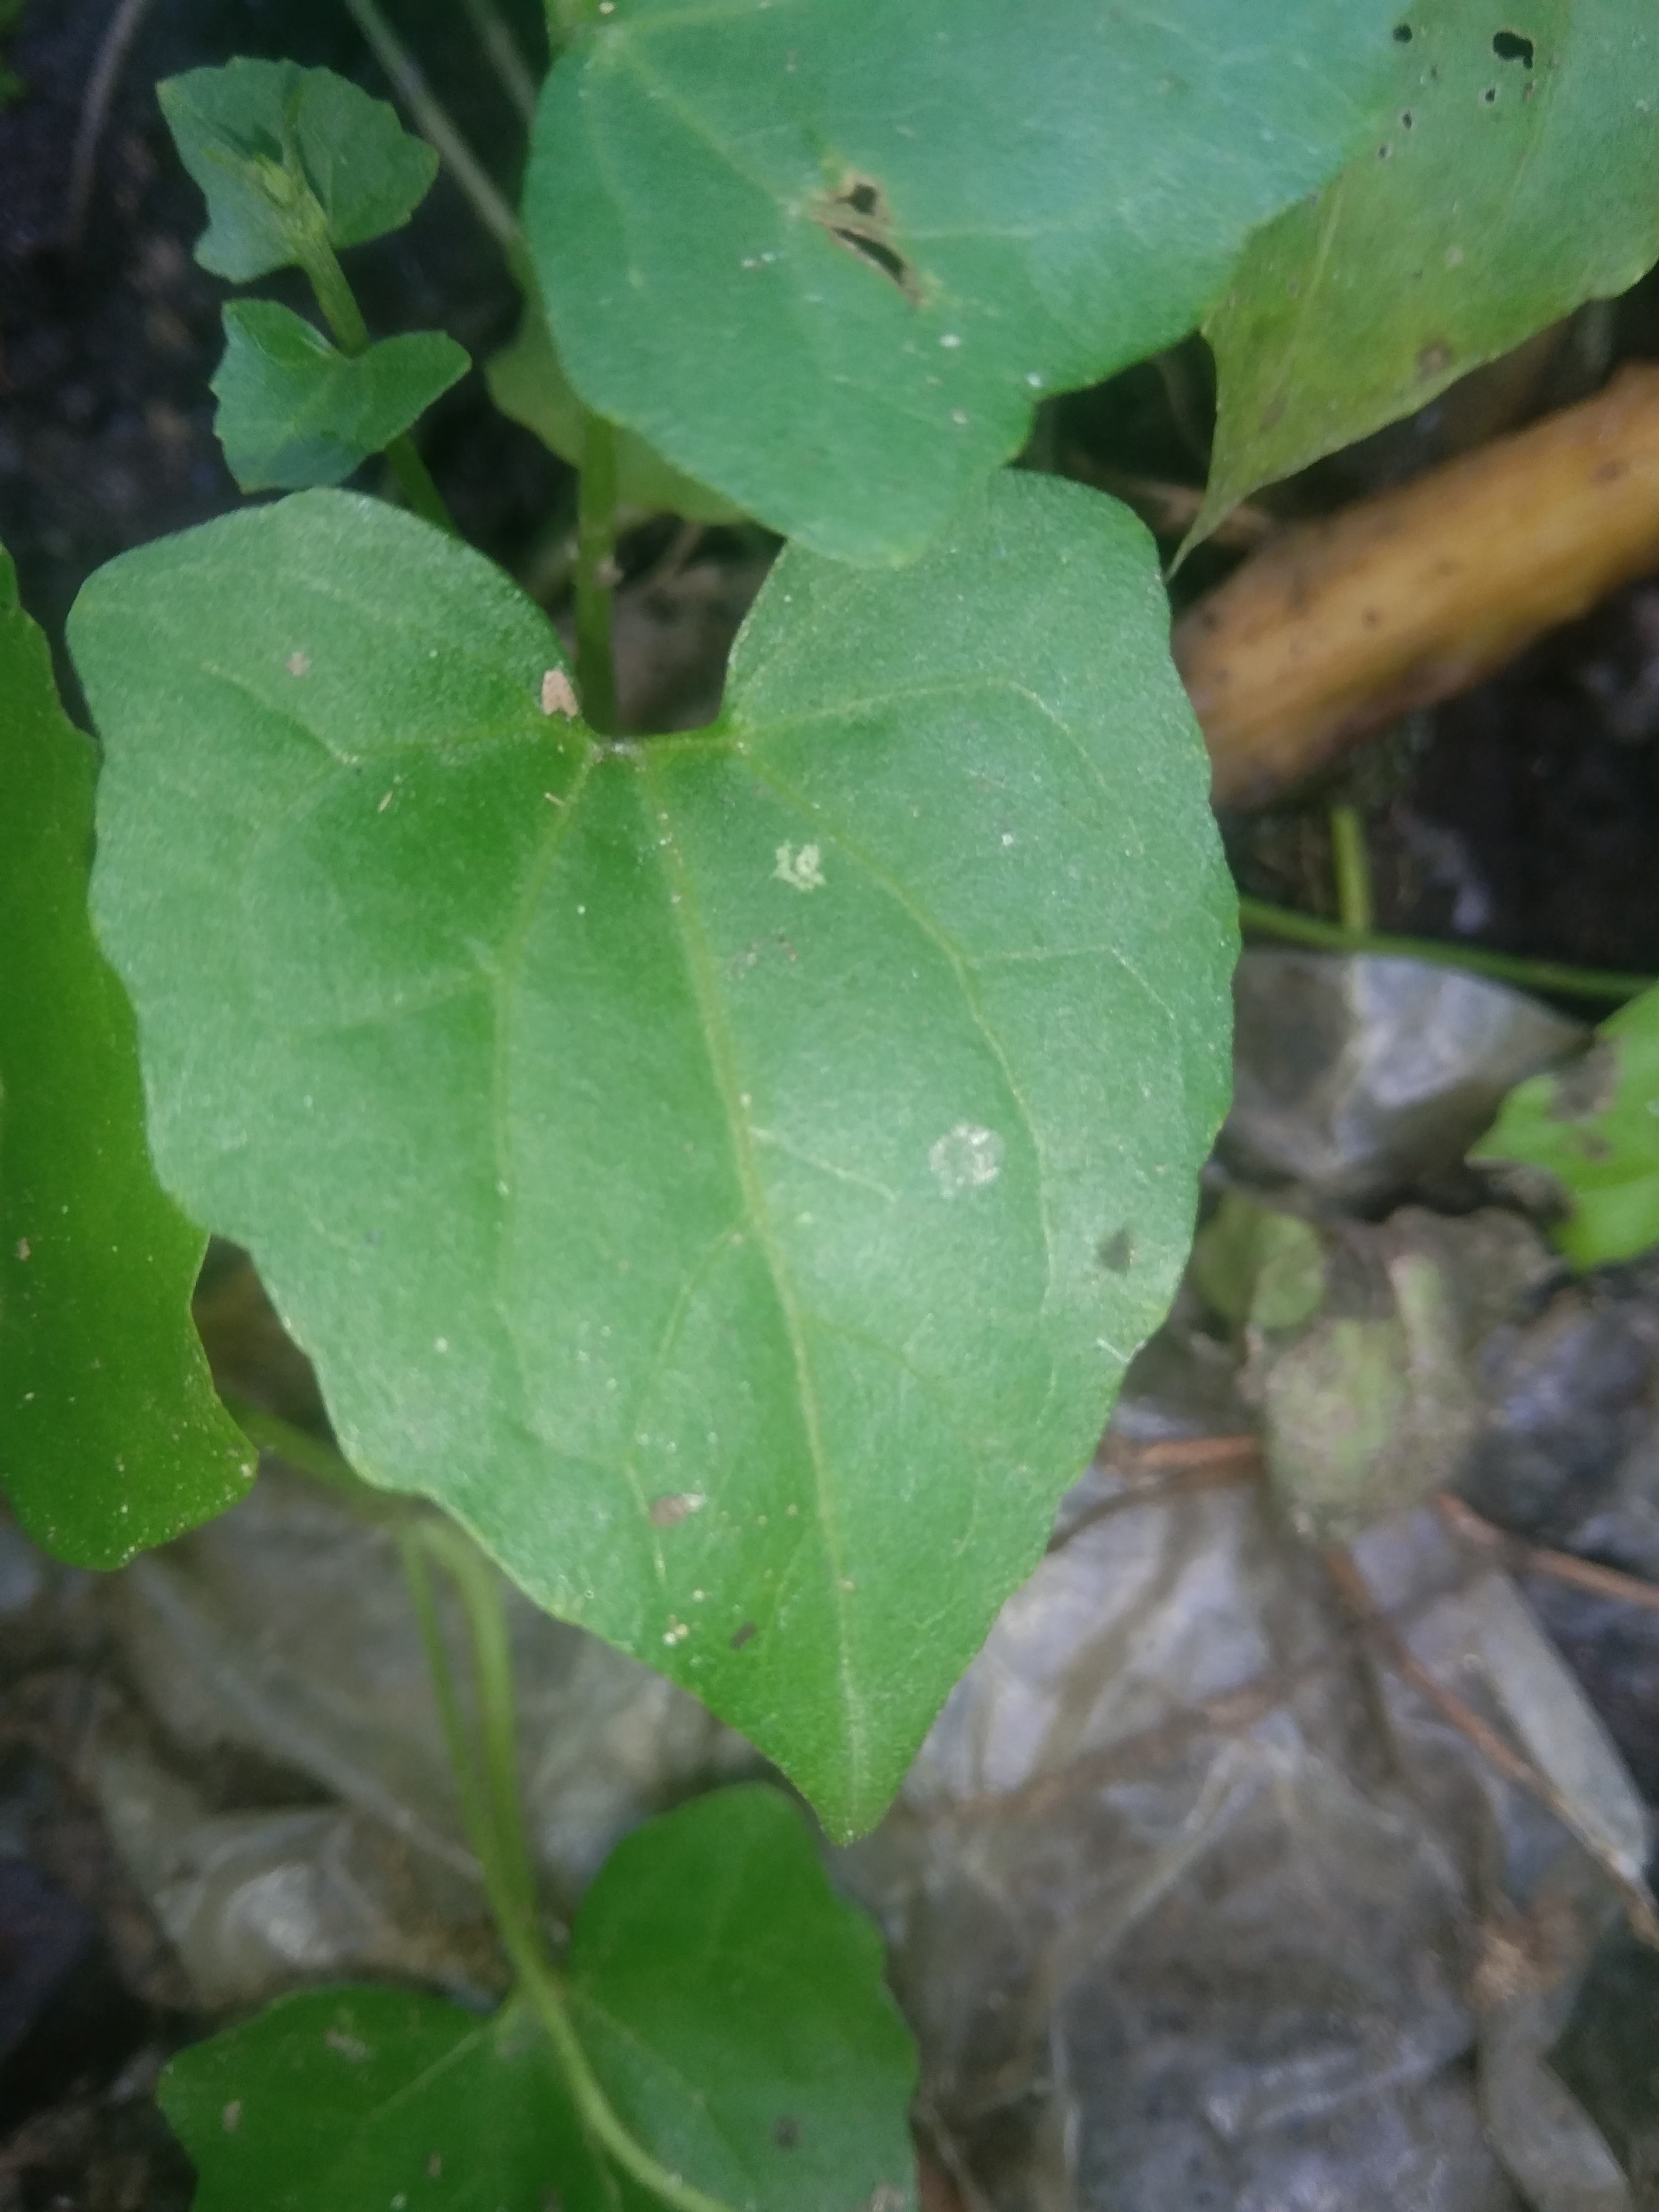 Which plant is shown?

bitter vine
